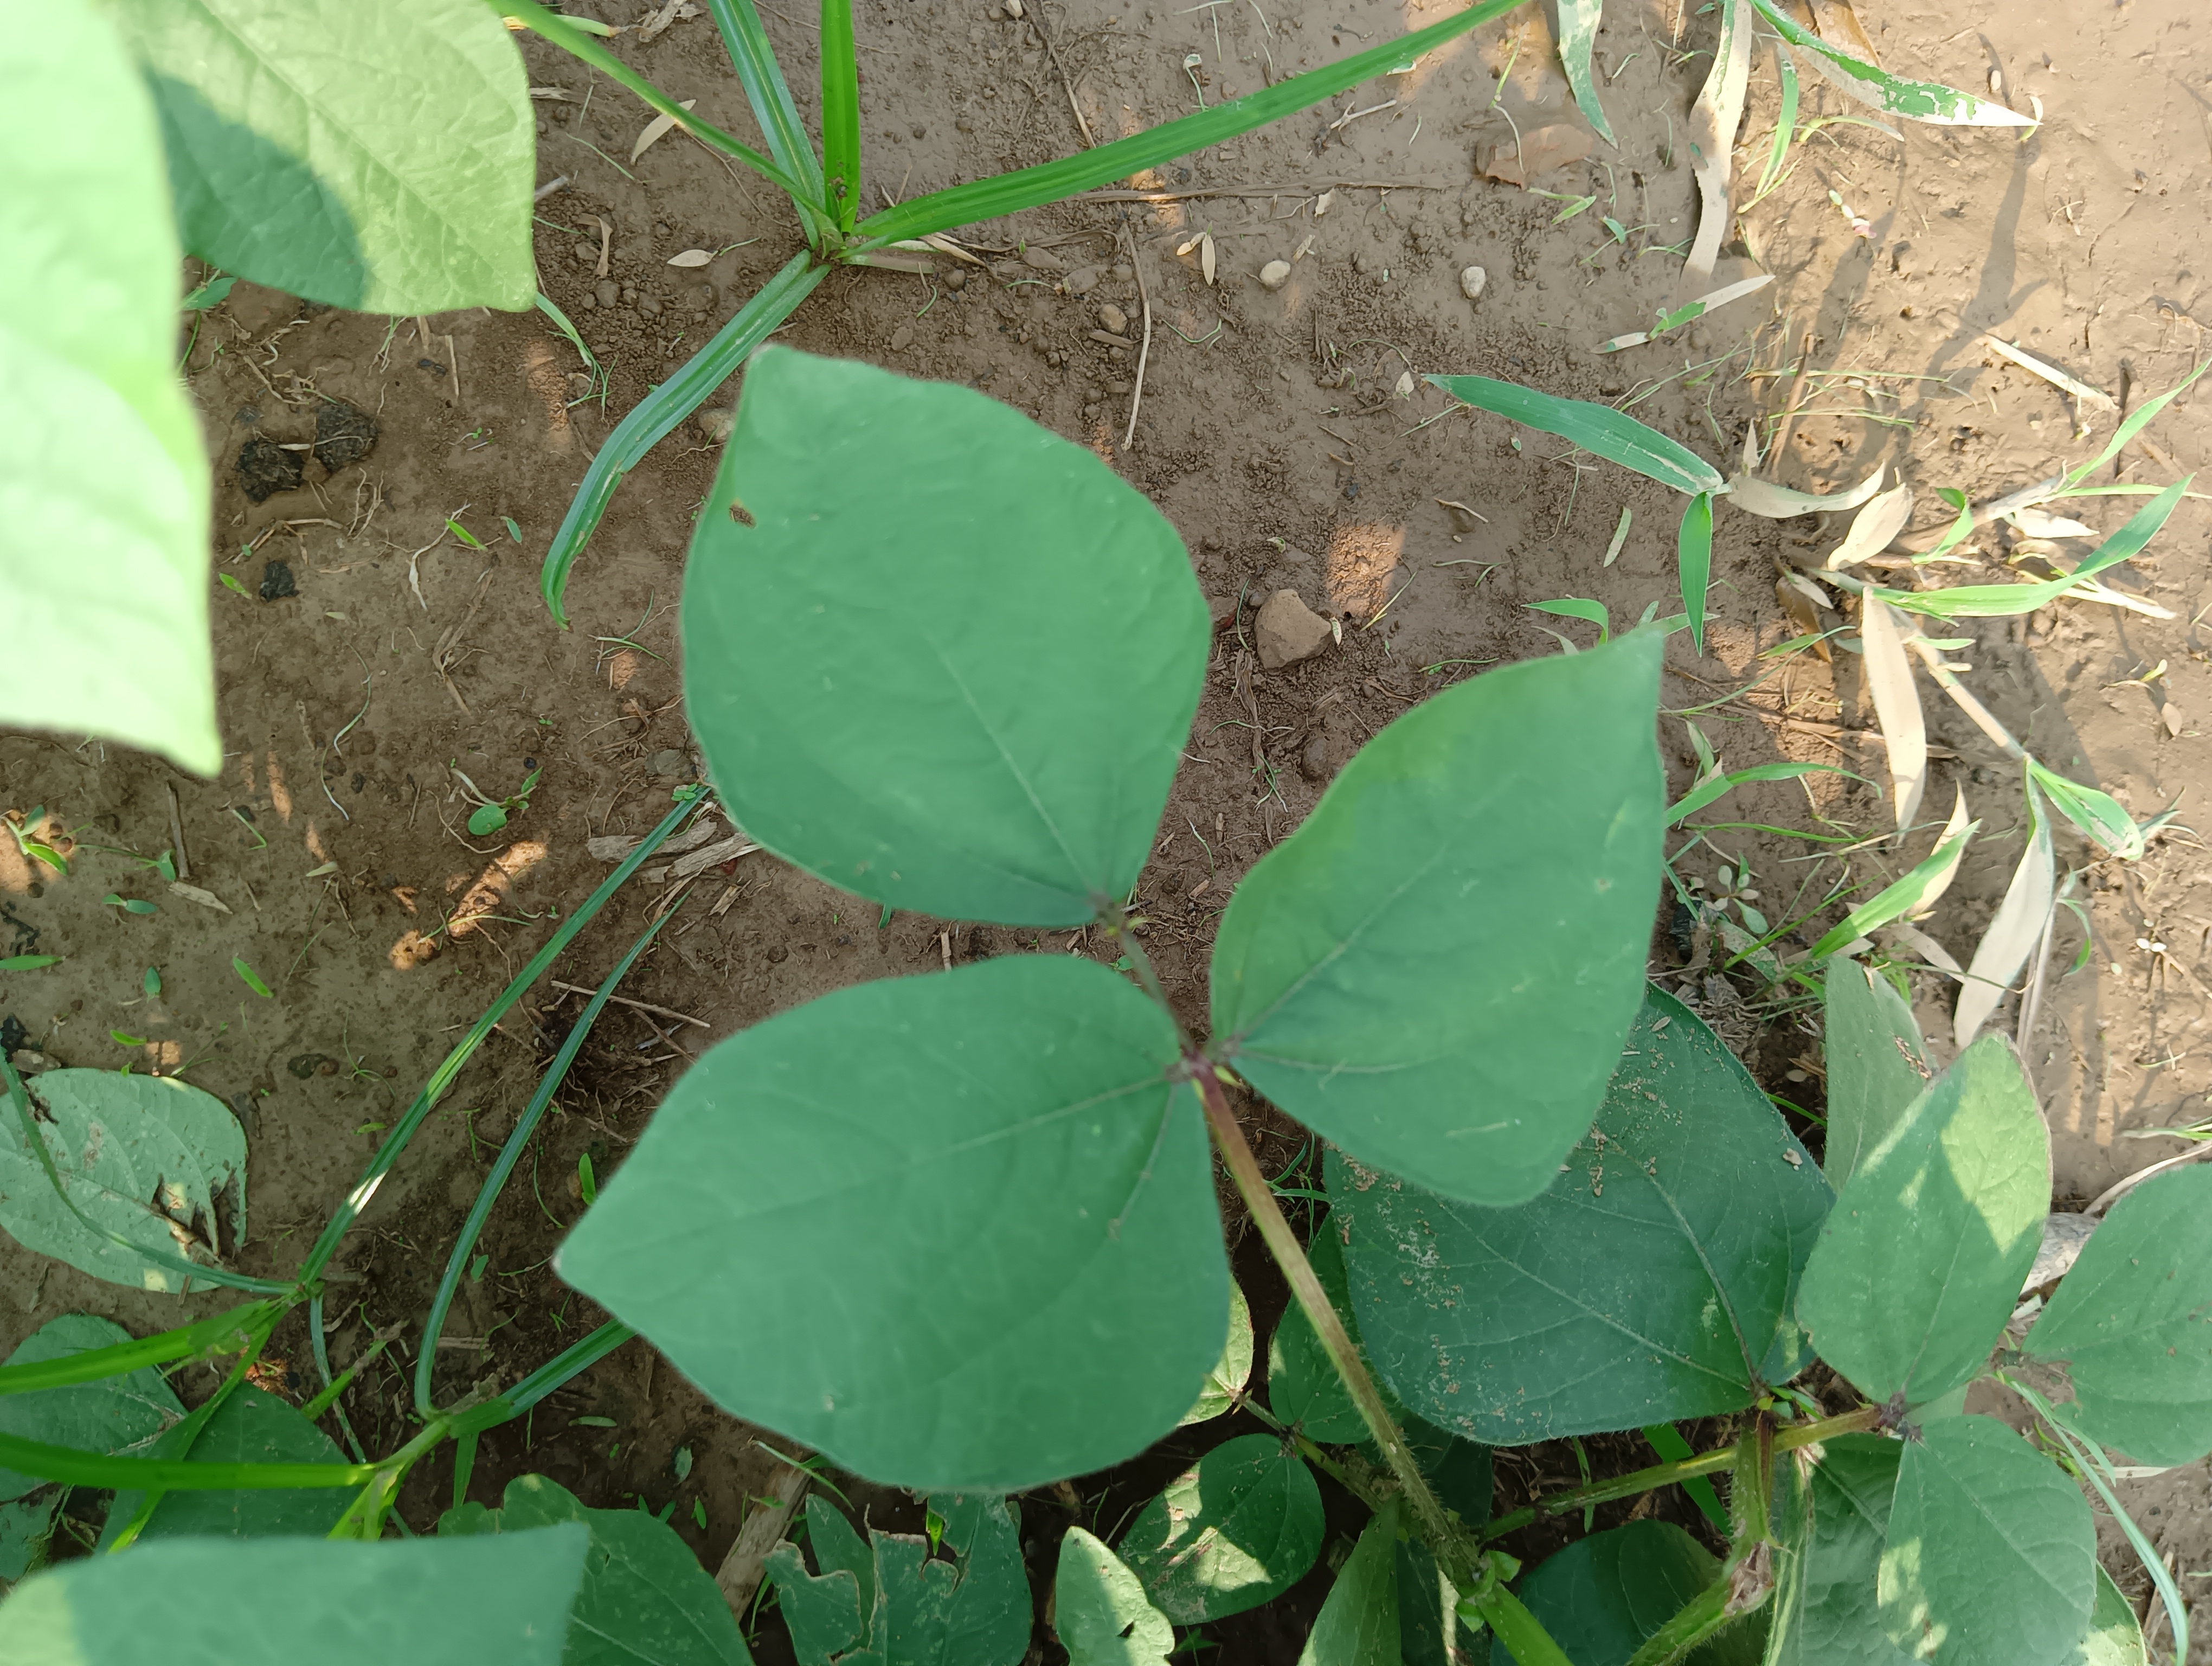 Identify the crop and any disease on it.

mungbean, healthy
